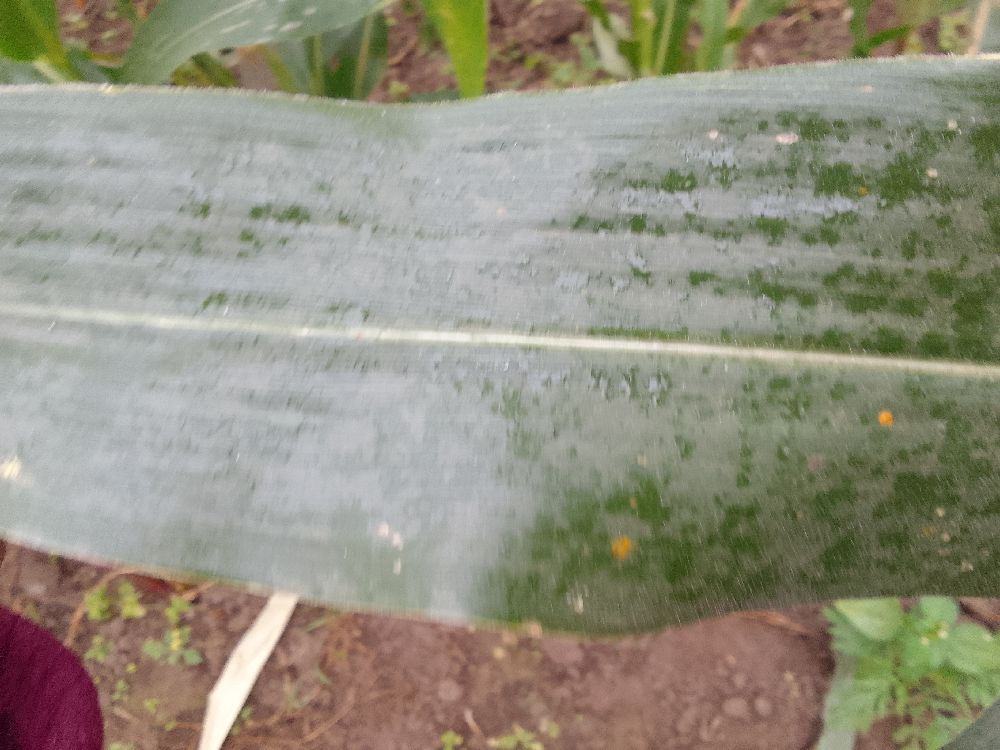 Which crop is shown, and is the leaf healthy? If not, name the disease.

maize, healthy
